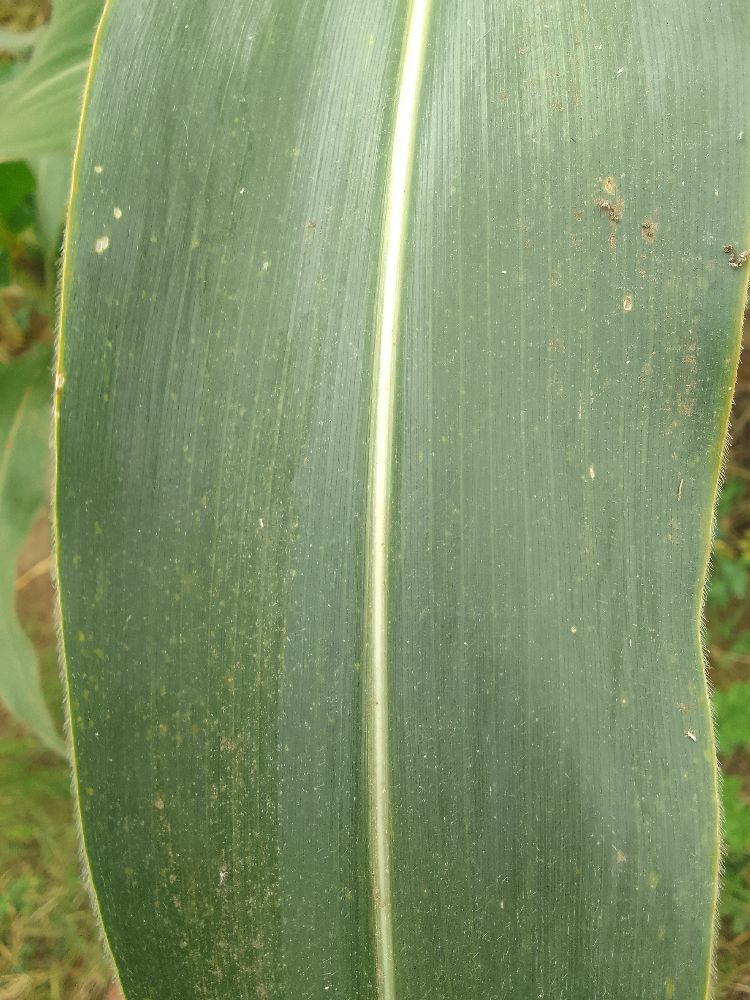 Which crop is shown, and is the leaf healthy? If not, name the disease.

maize, healthy
